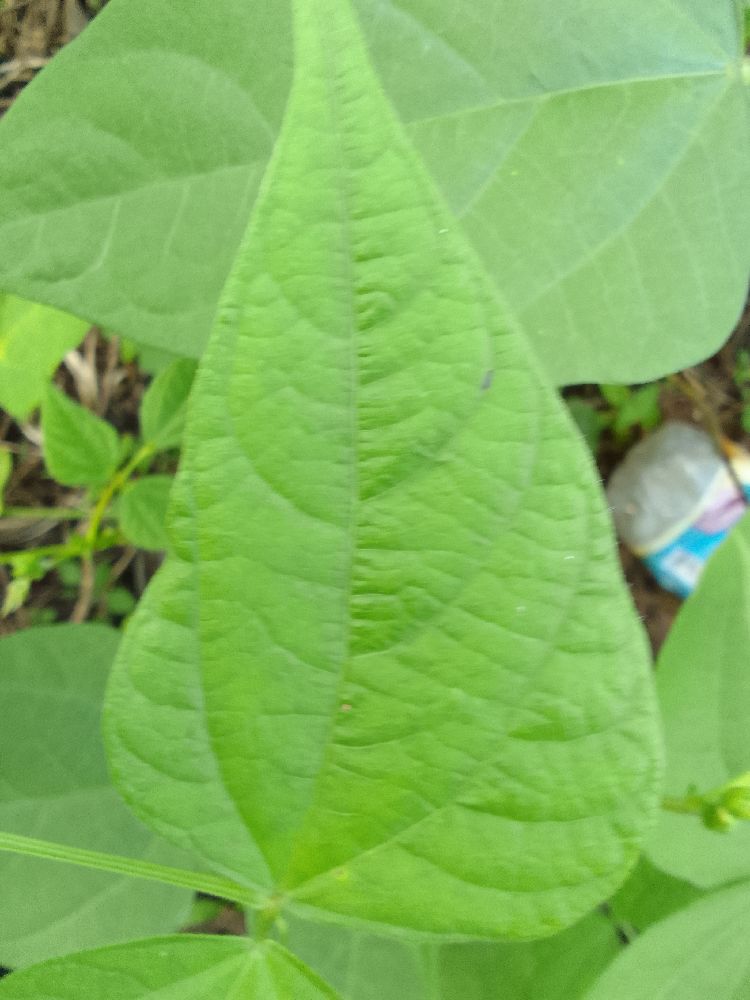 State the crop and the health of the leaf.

common bean, healthy
